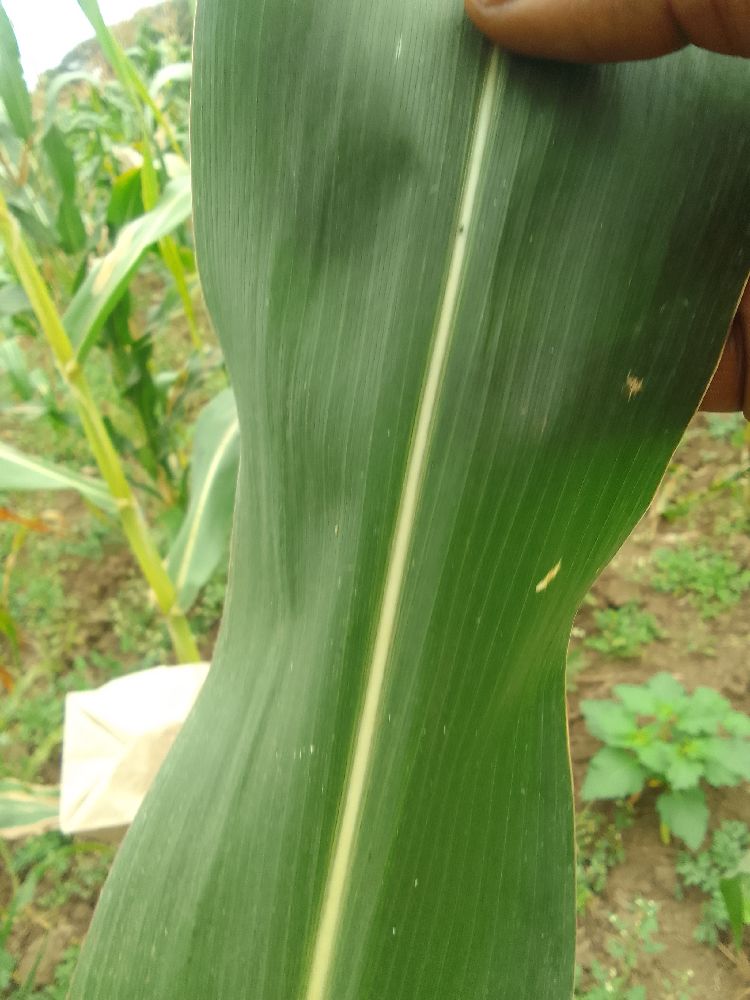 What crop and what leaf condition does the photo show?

maize, healthy
